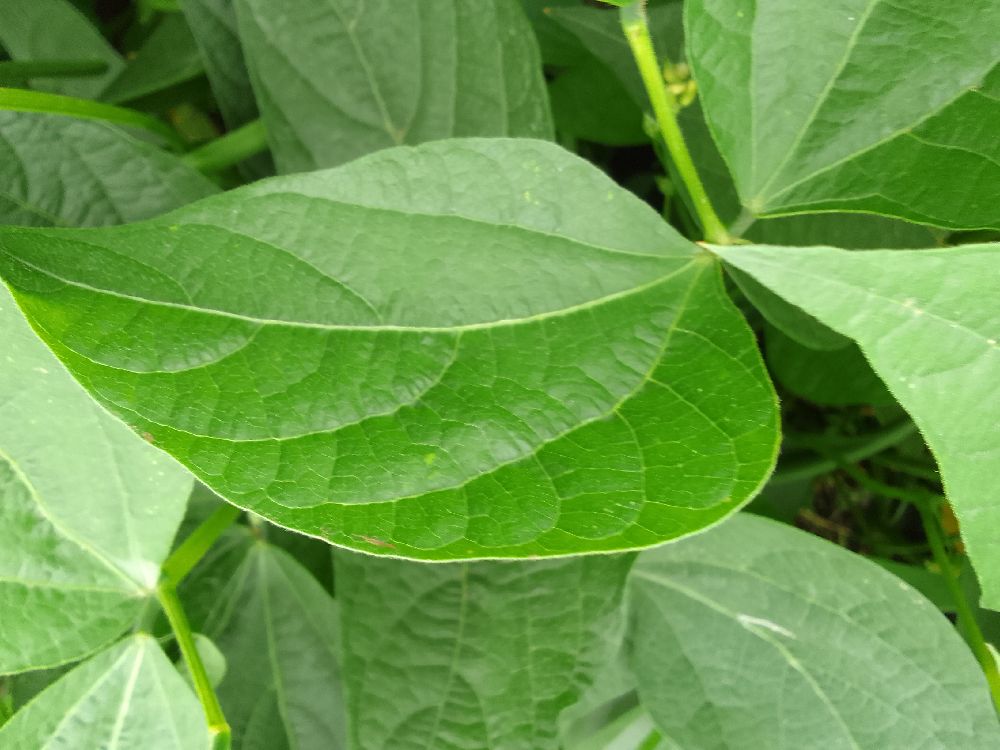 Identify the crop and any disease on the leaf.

common bean, healthy
